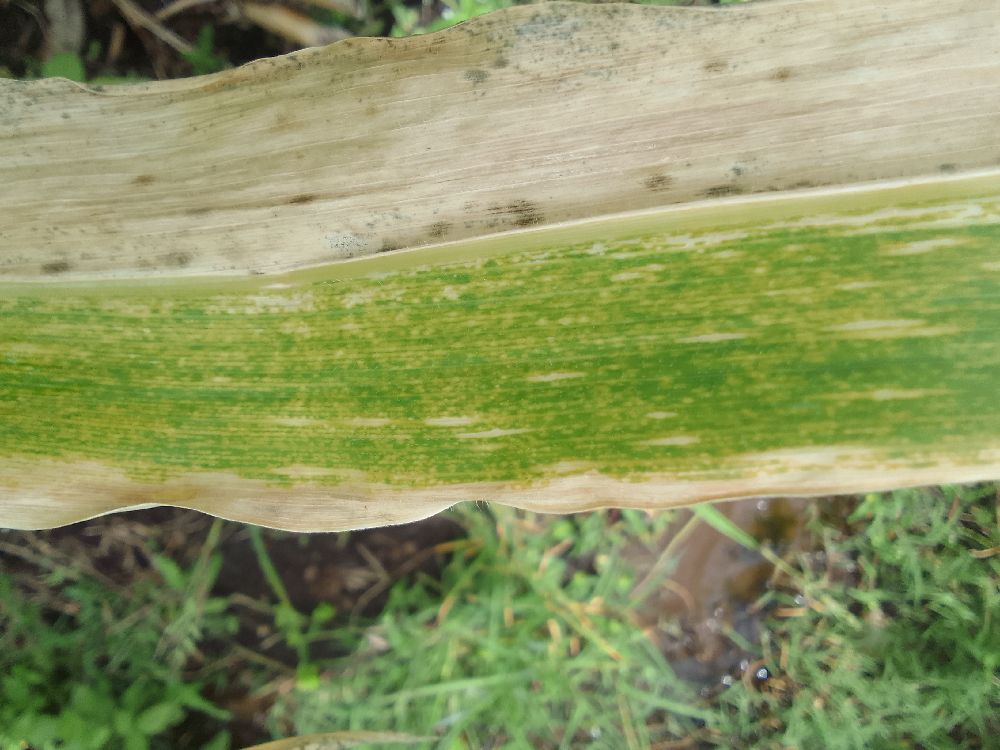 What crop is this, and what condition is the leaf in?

maize, maize lethal necrosis
